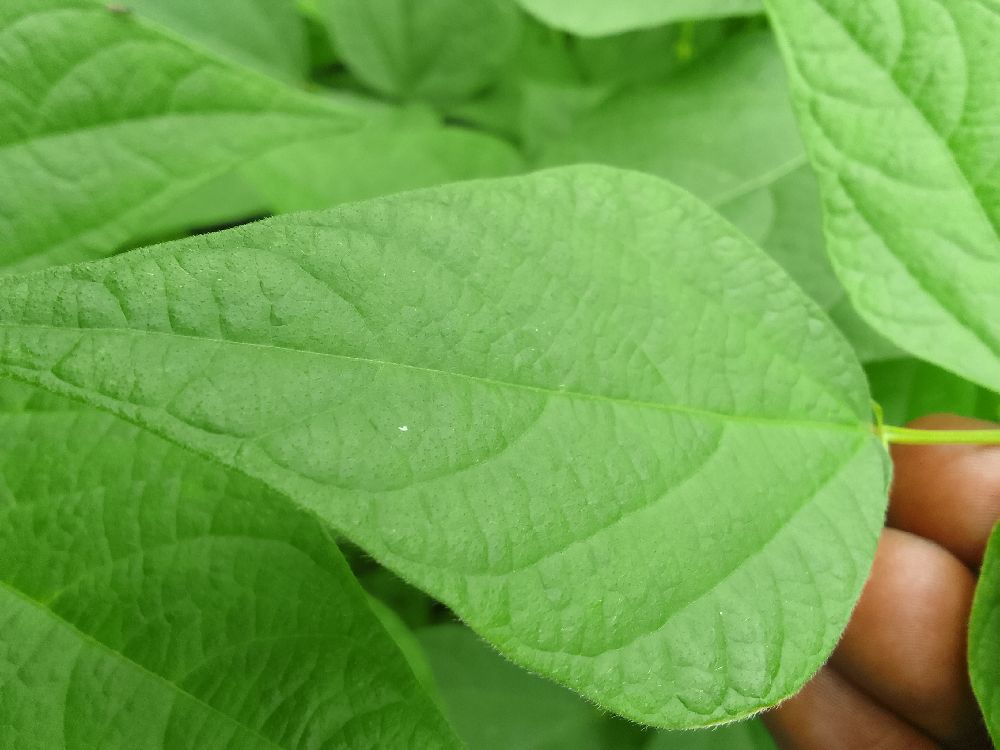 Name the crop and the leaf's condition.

common bean, healthy
